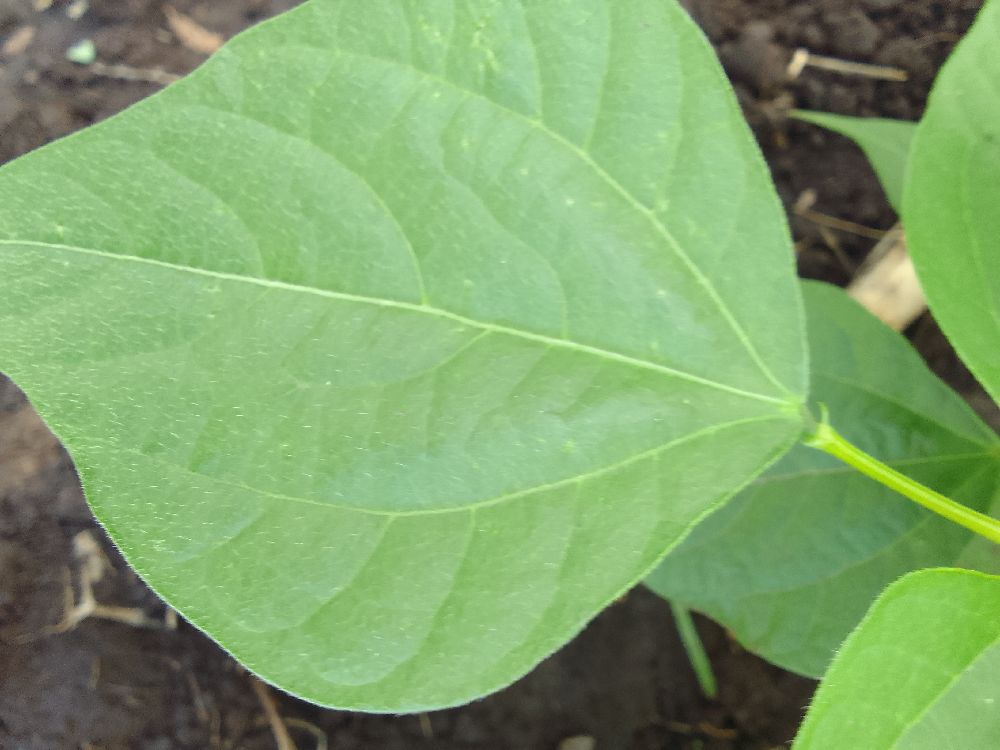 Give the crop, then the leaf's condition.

common bean, healthy
